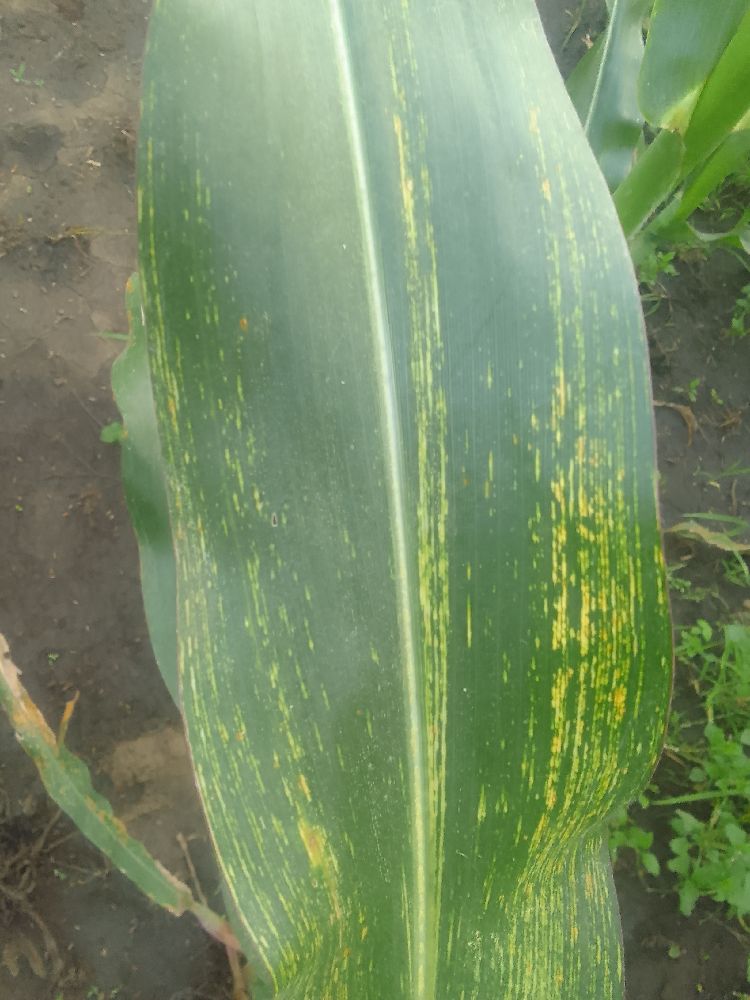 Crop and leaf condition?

maize, maize streak virus
